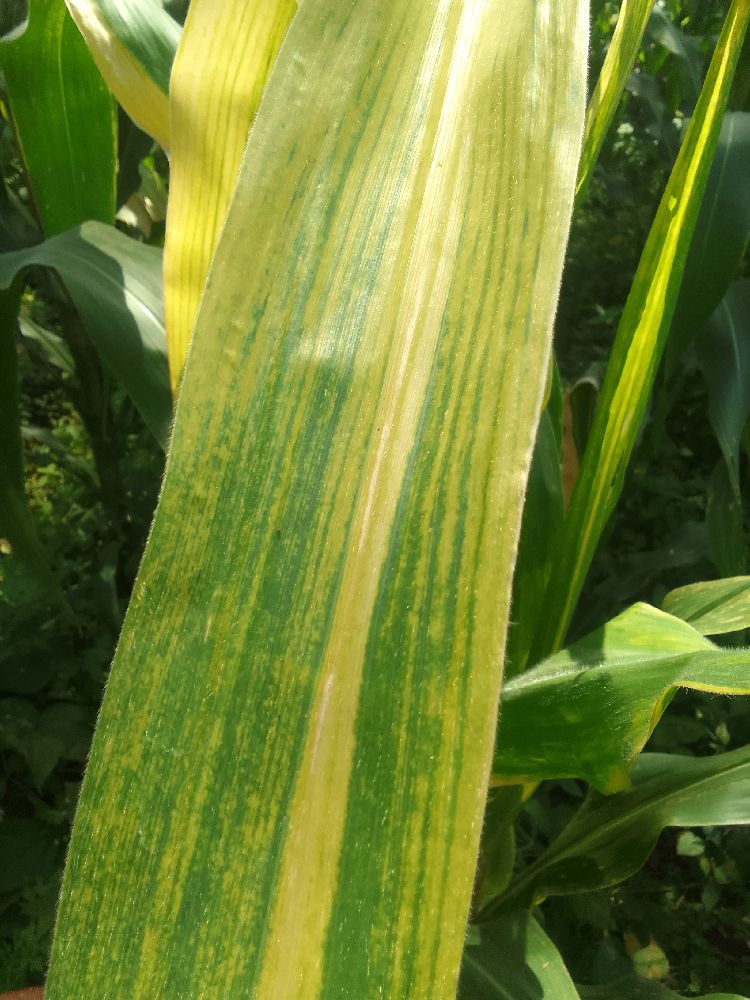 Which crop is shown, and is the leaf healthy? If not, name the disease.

maize, maize lethal necrosis
